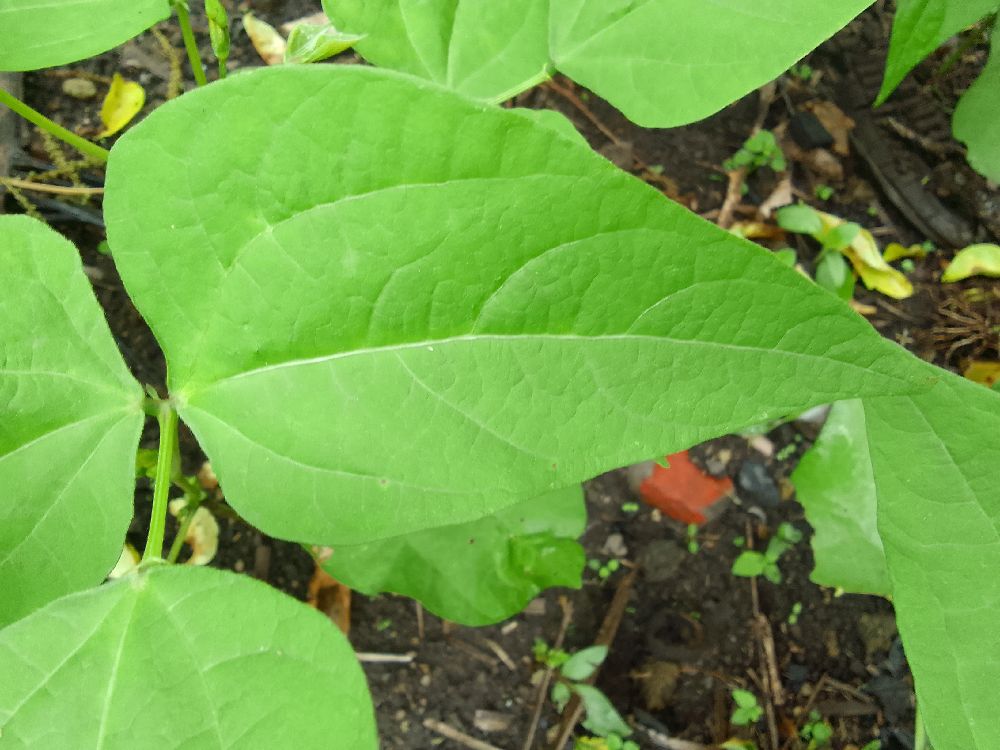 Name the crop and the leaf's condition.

common bean, healthy
